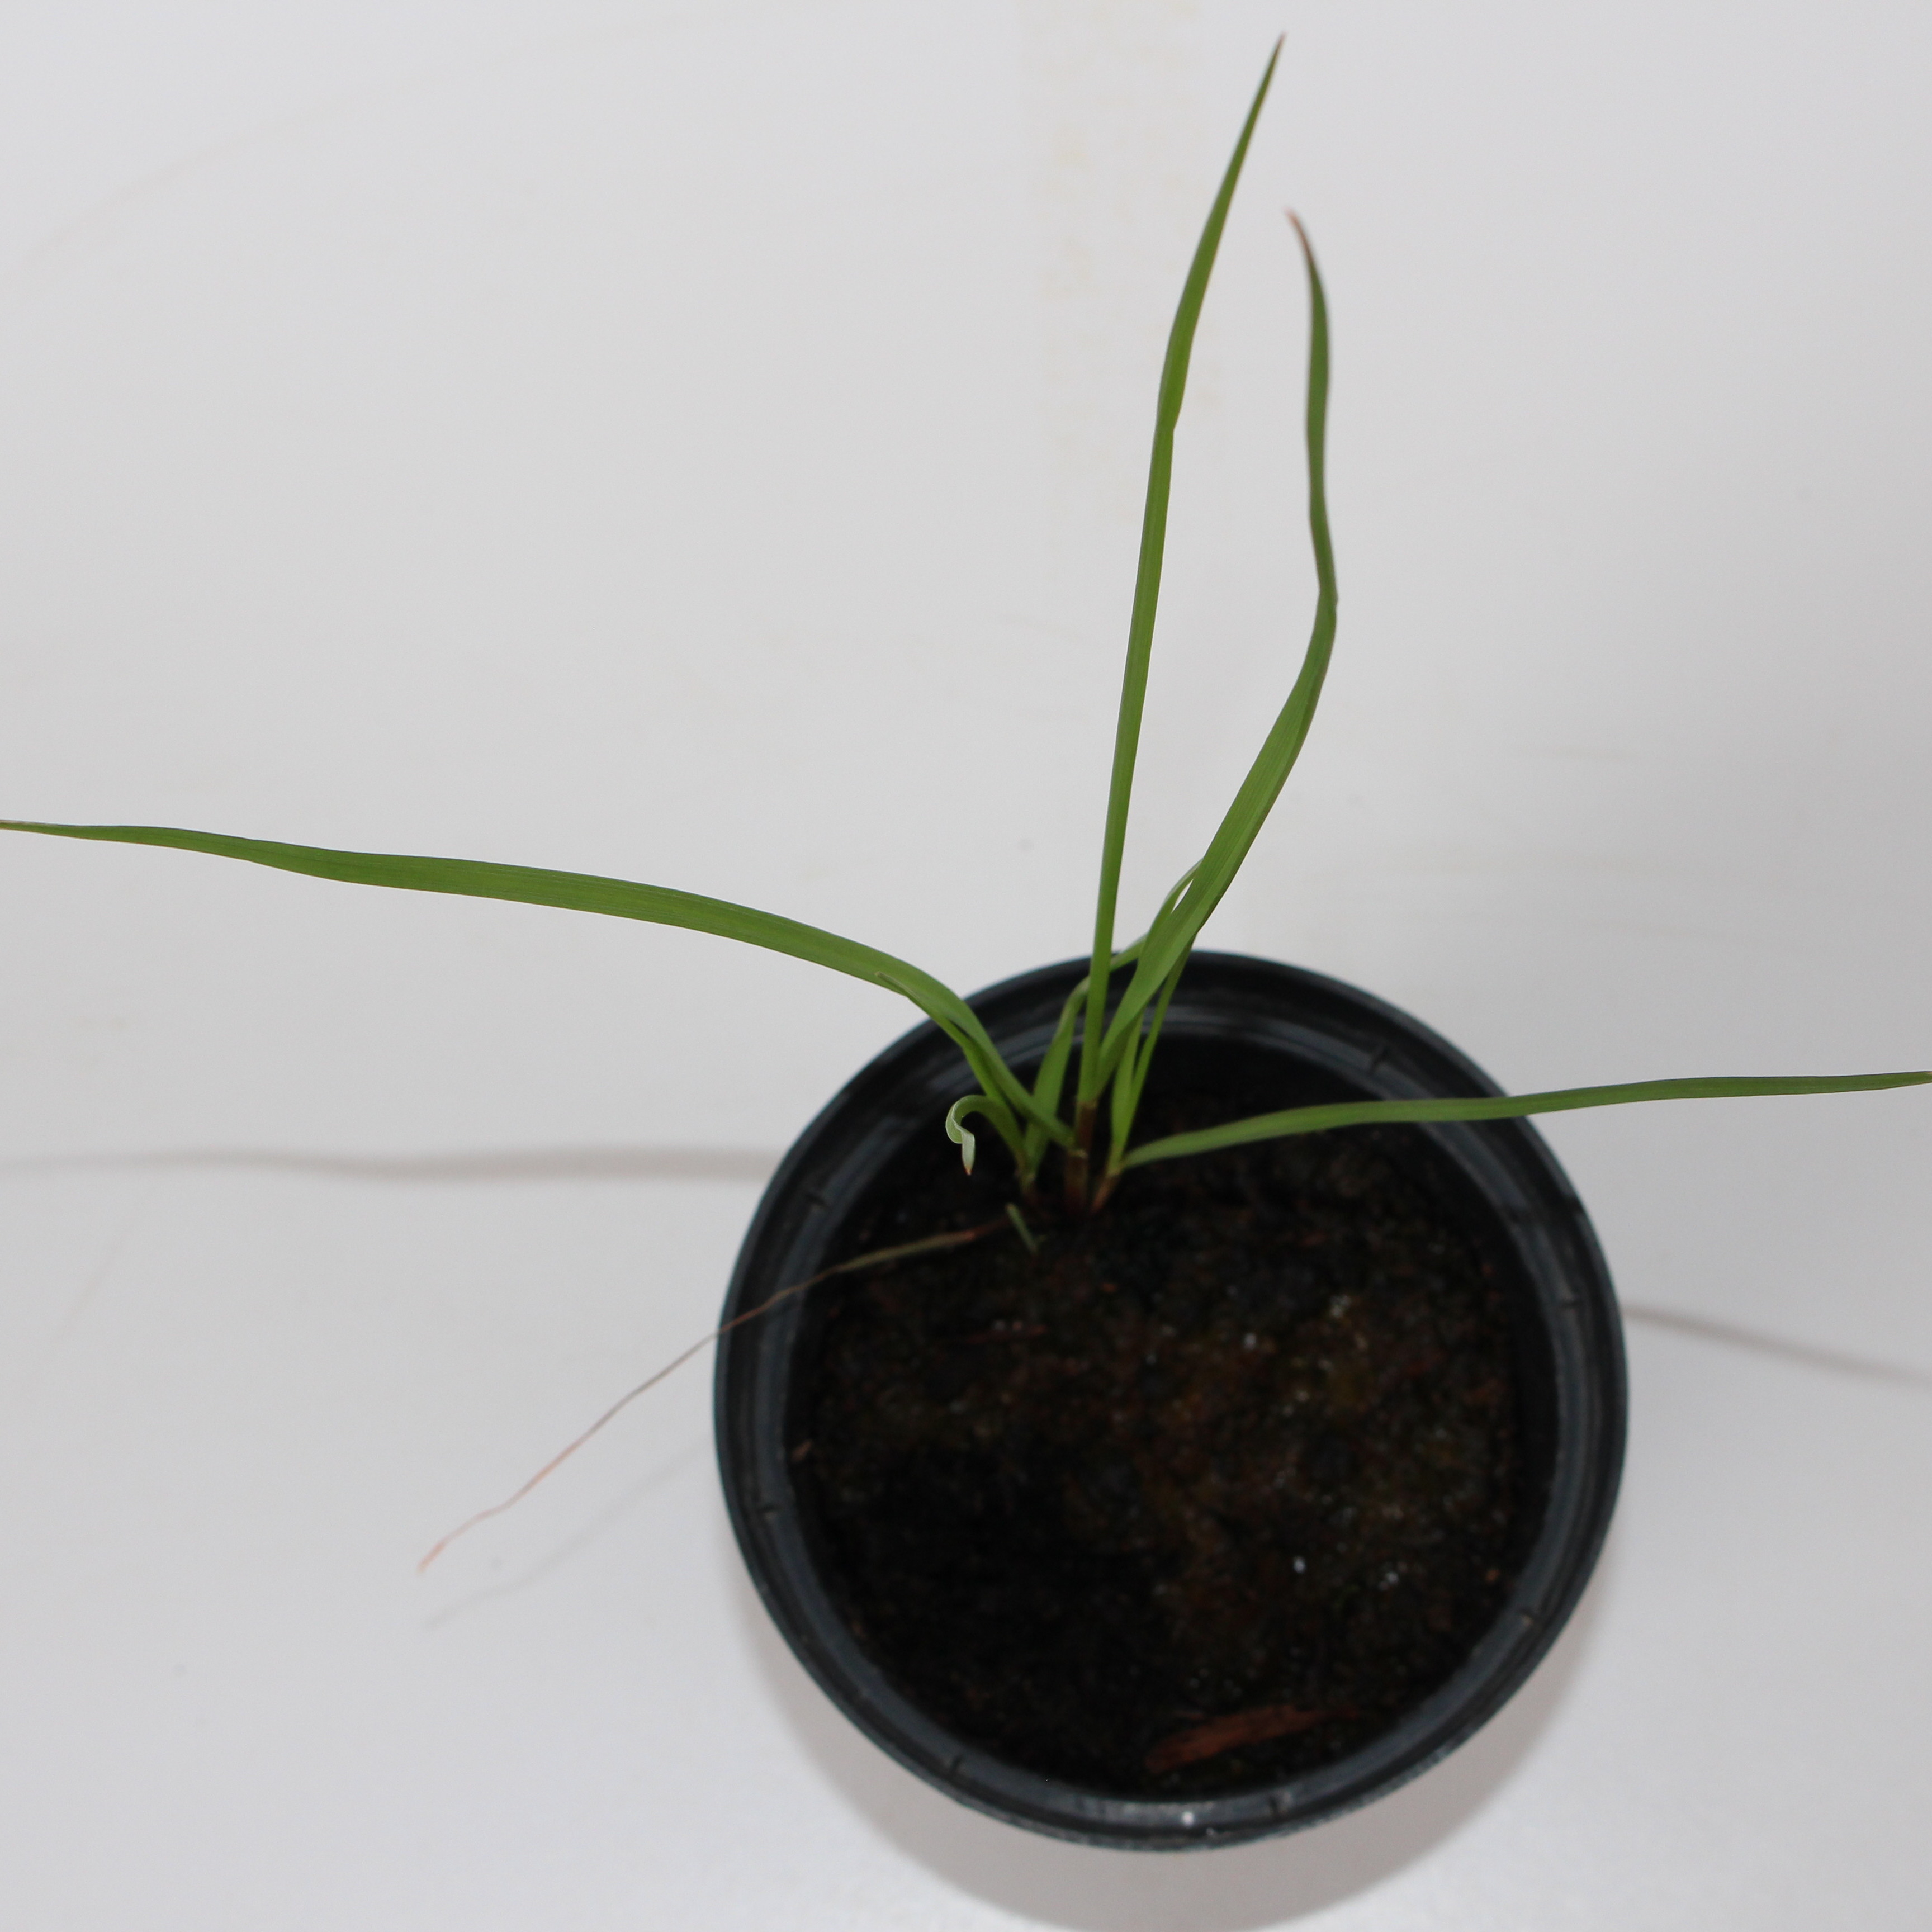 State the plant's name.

Lolium multiflorum
